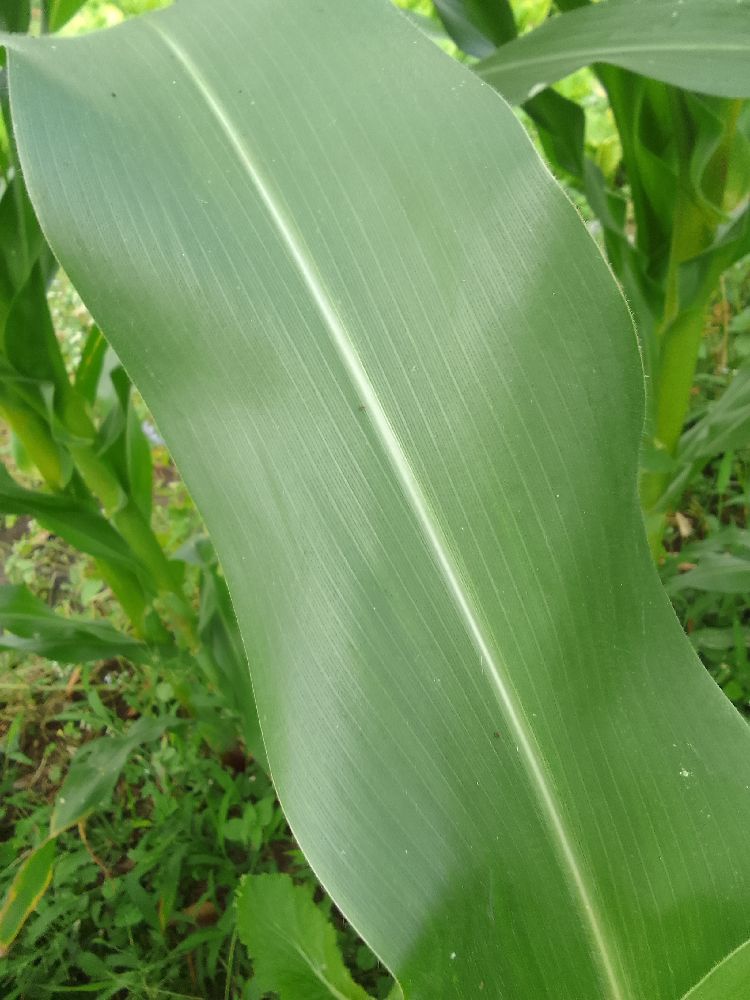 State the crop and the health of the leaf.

maize, healthy
